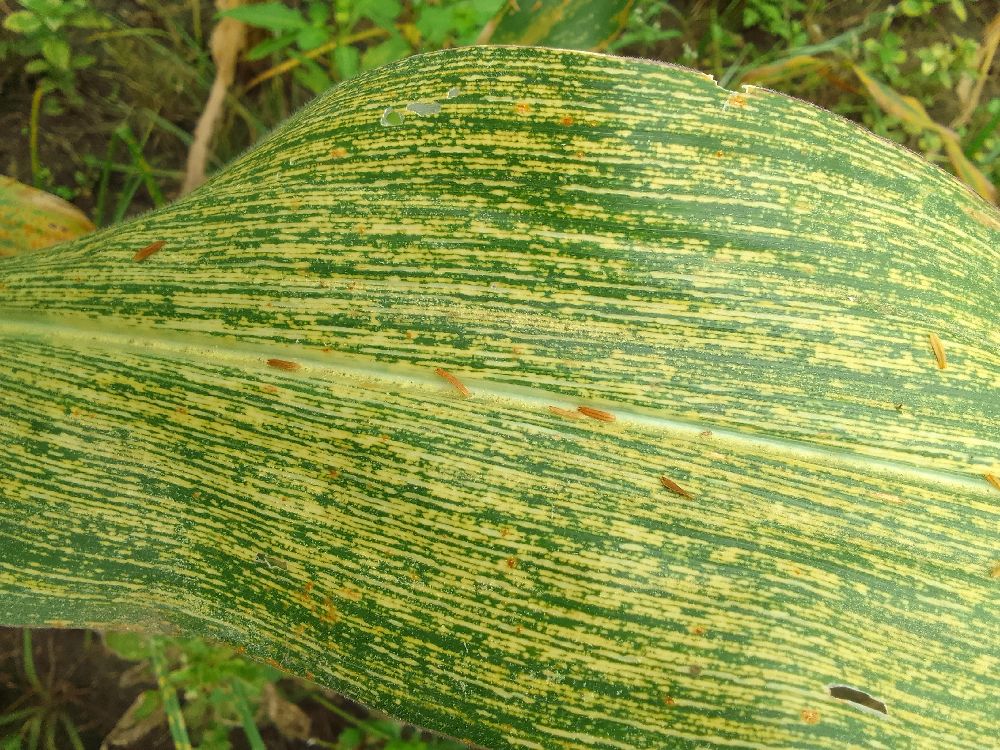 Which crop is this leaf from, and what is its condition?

maize, maize streak virus
